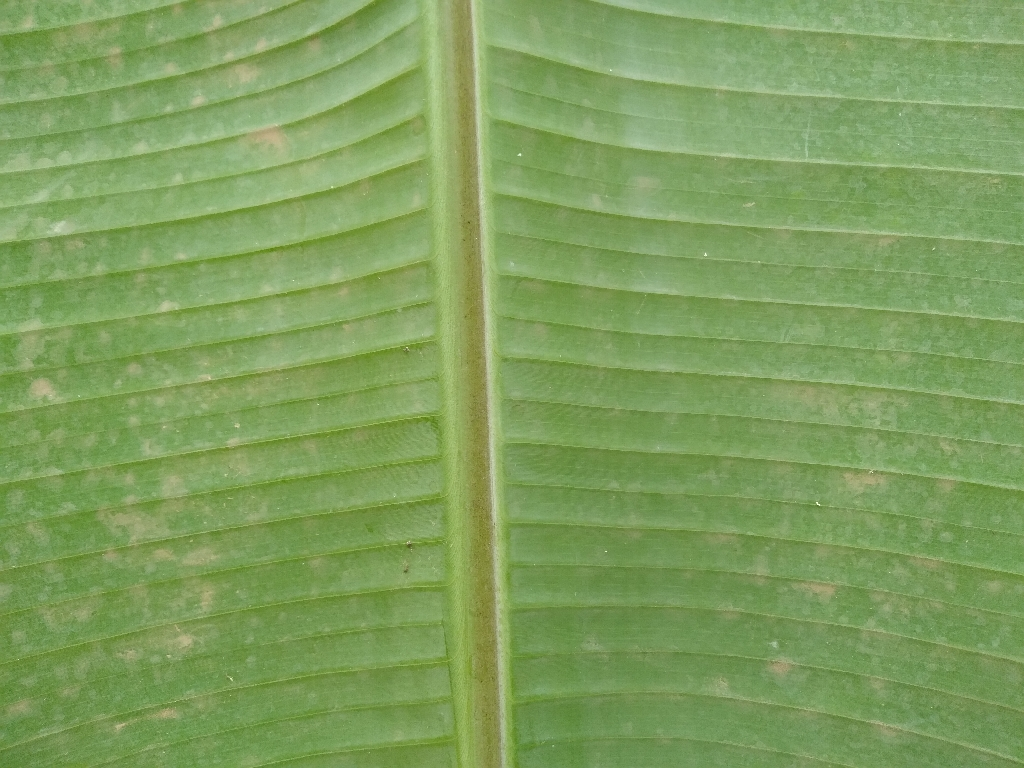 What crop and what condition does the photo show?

banana, healthy
